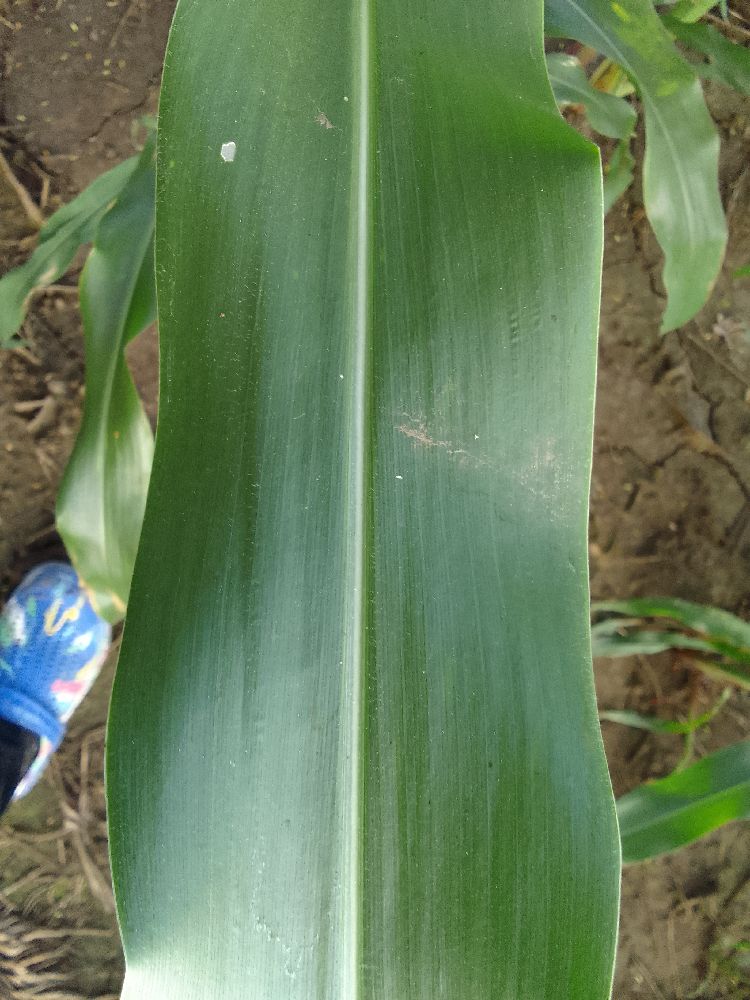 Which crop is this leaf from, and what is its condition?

maize, healthy
